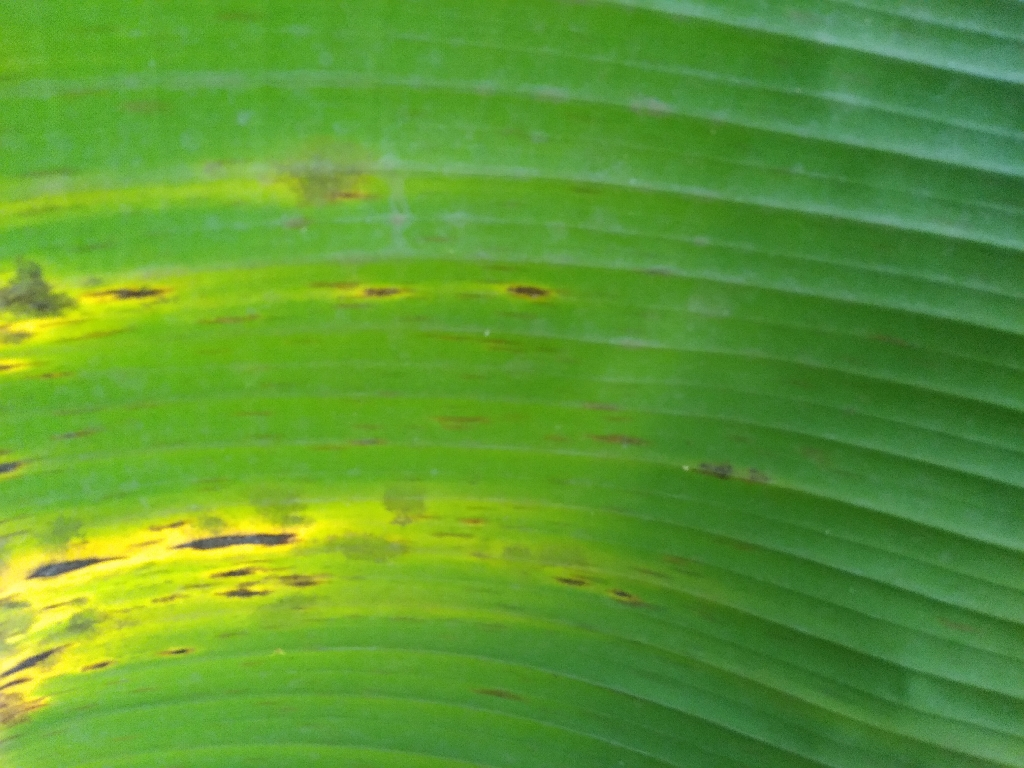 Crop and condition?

banana, black sigatoka
